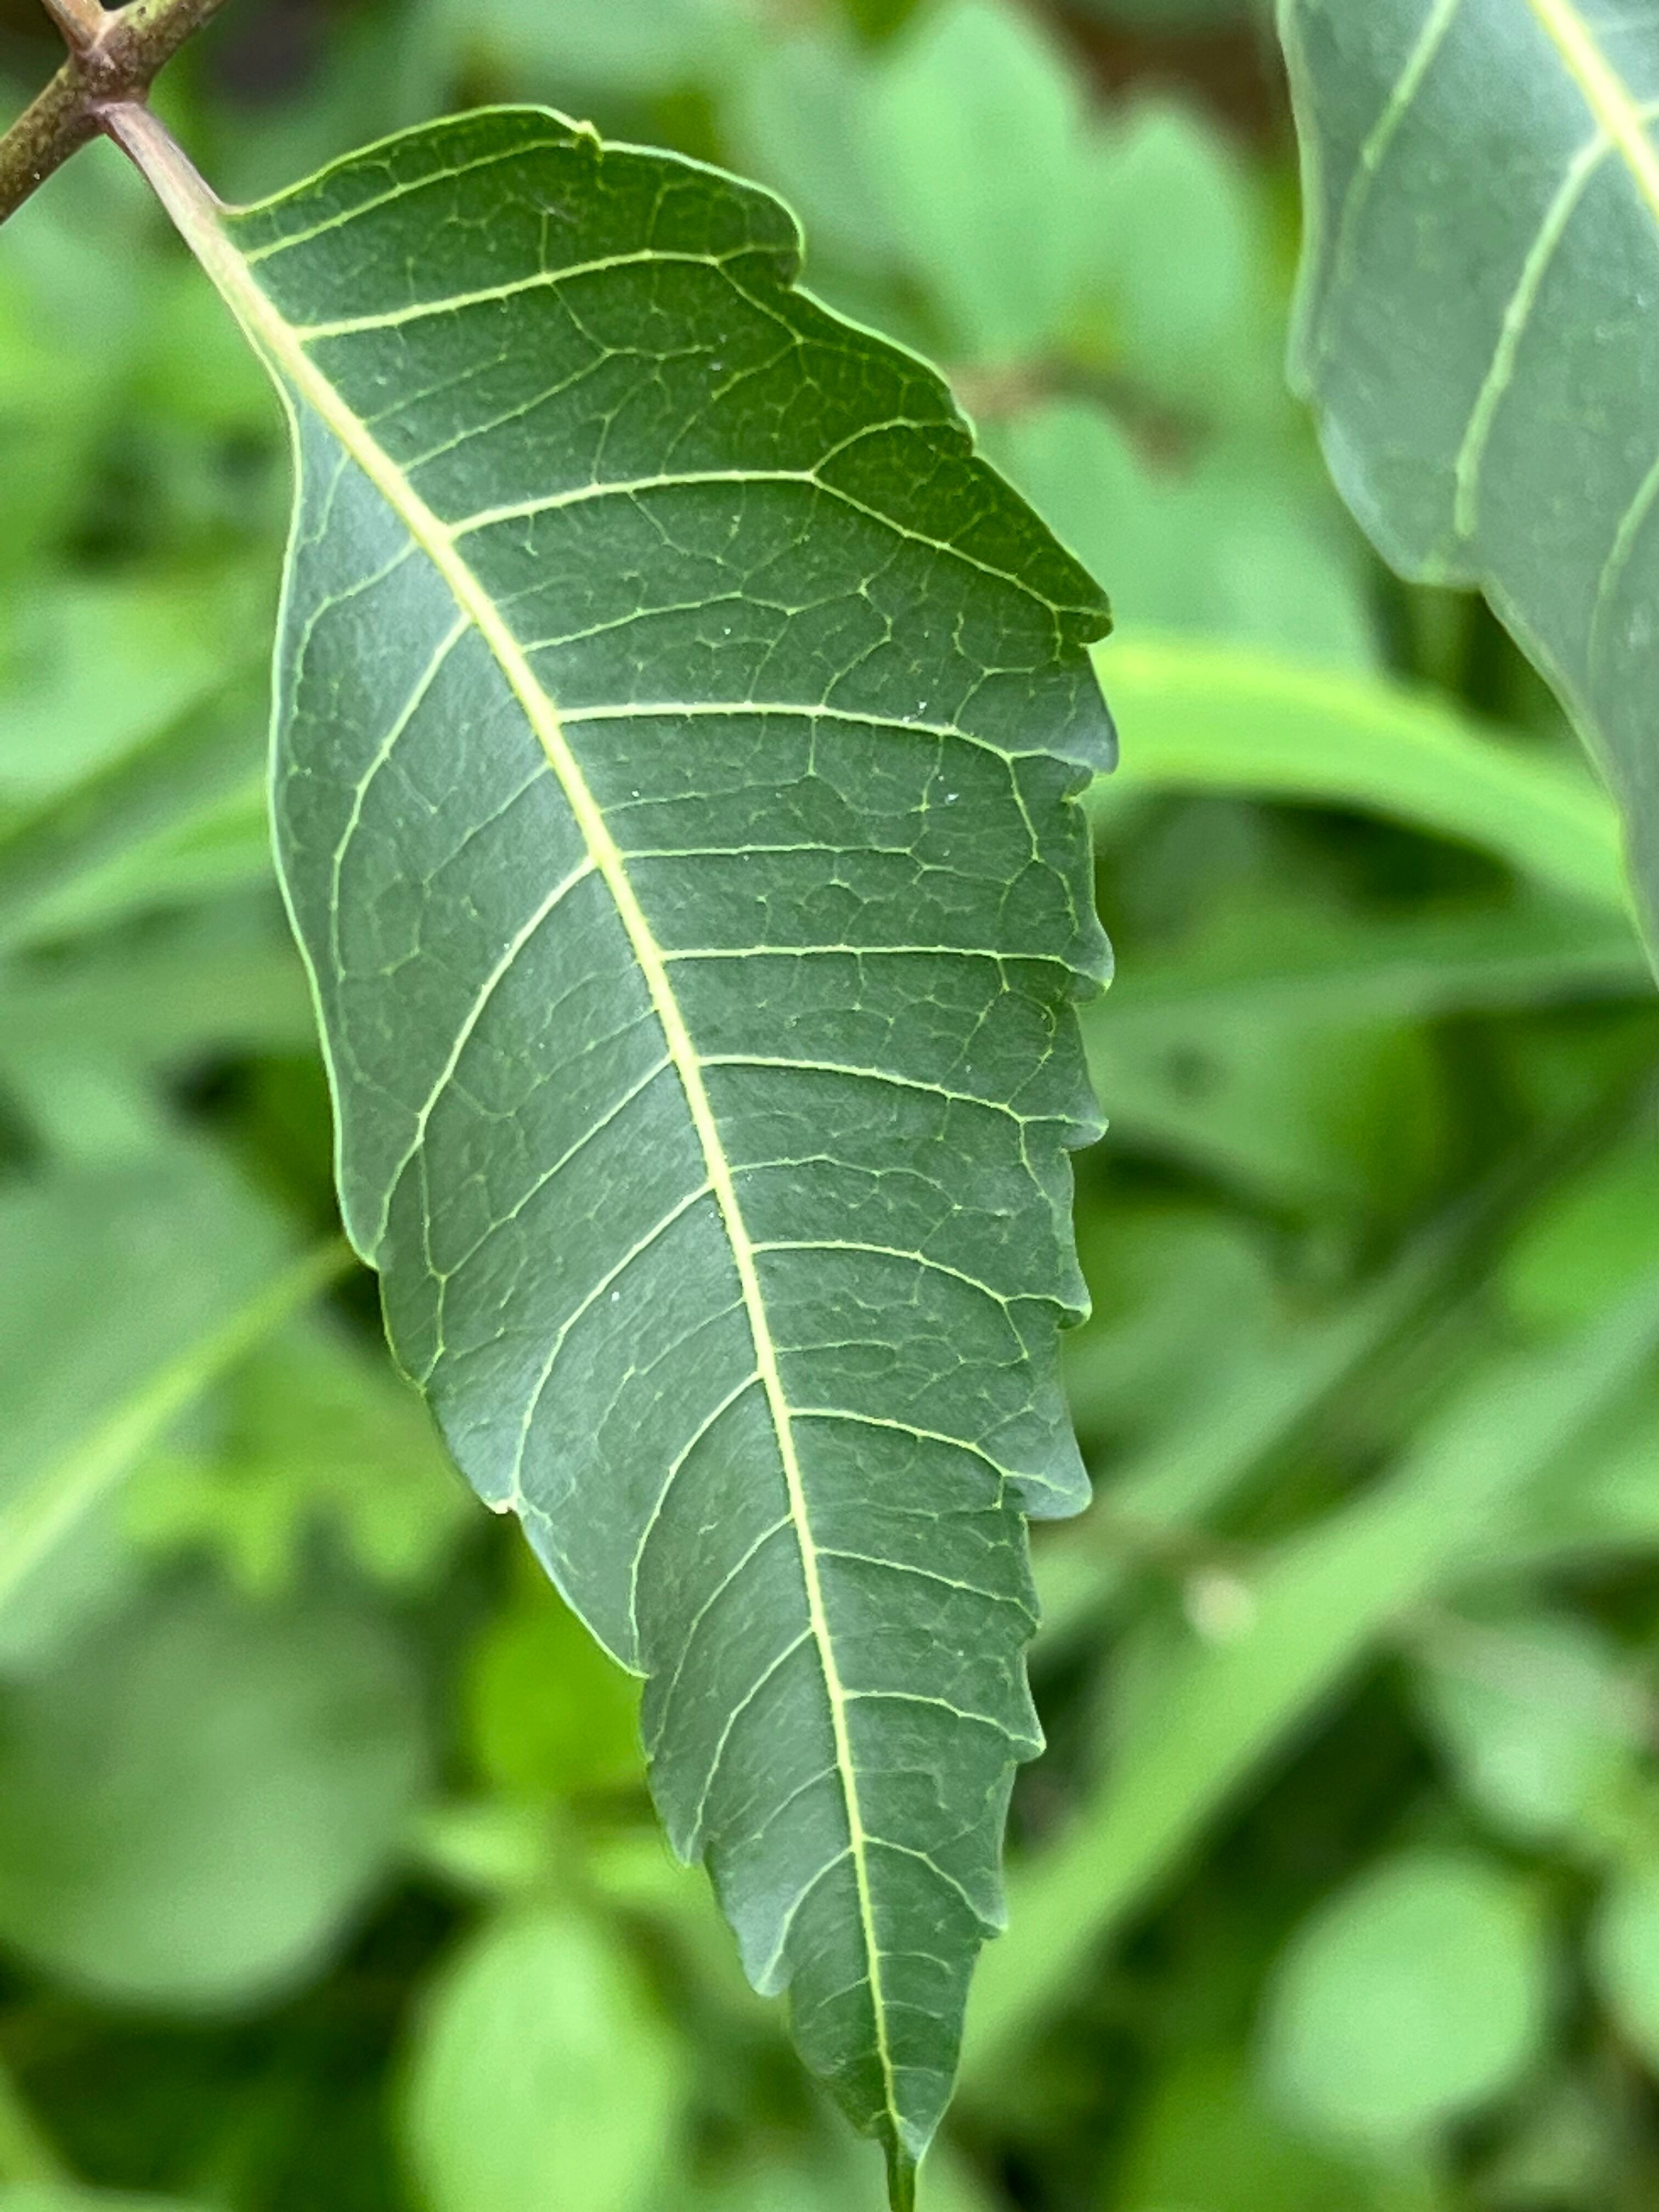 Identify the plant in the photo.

neem
